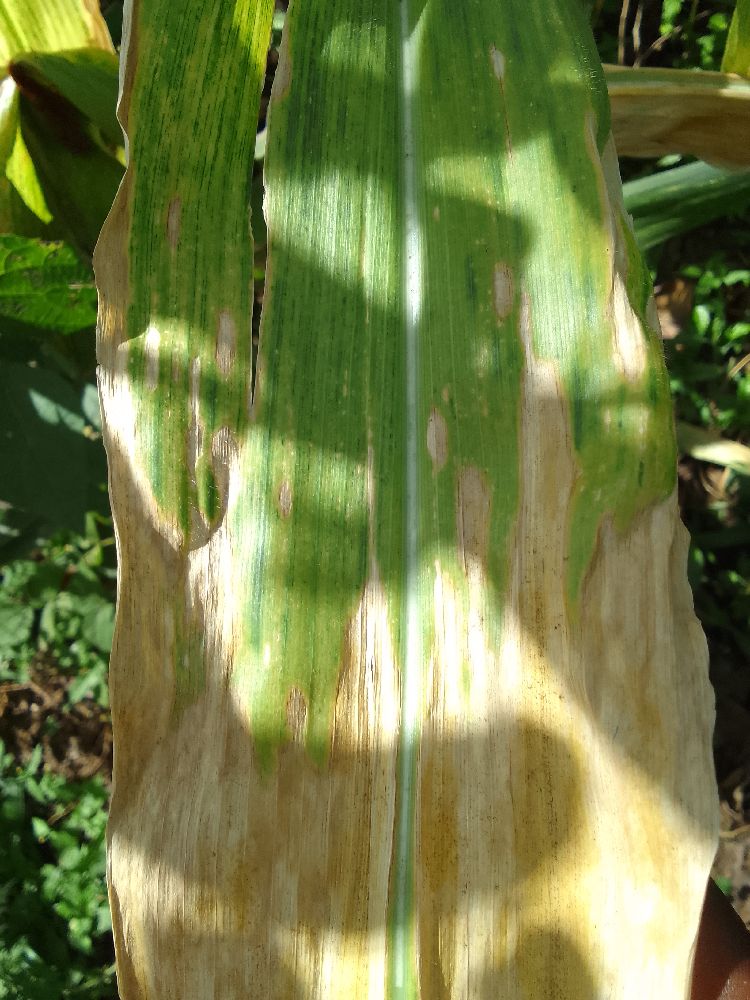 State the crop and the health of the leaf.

maize, maize lethal necrosis
